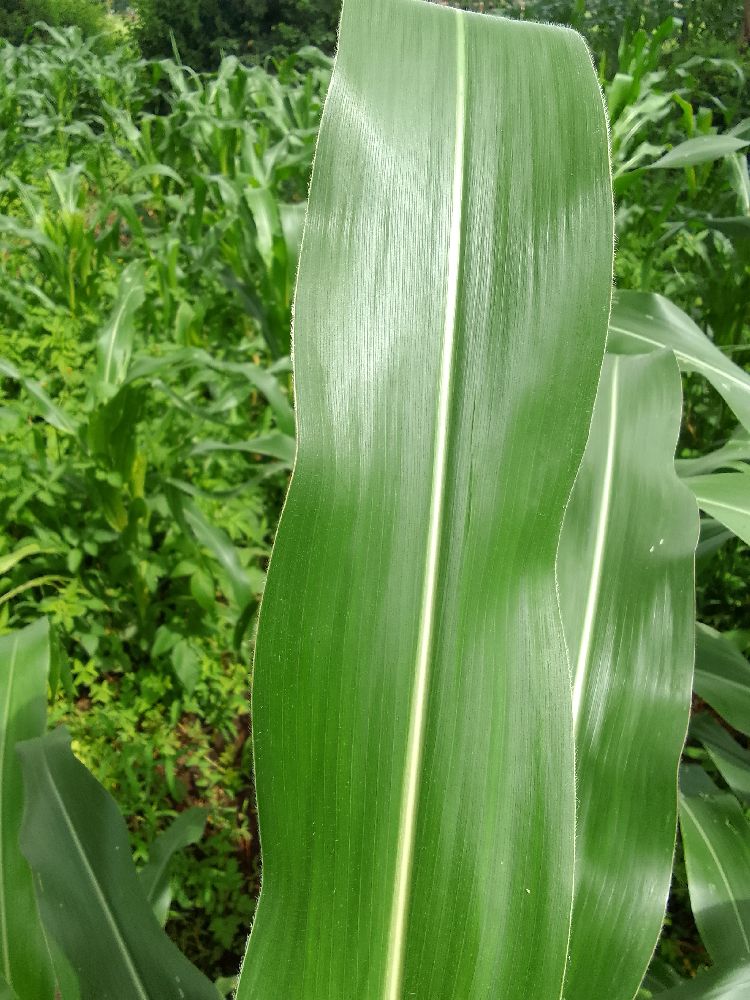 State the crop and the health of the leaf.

maize, healthy
